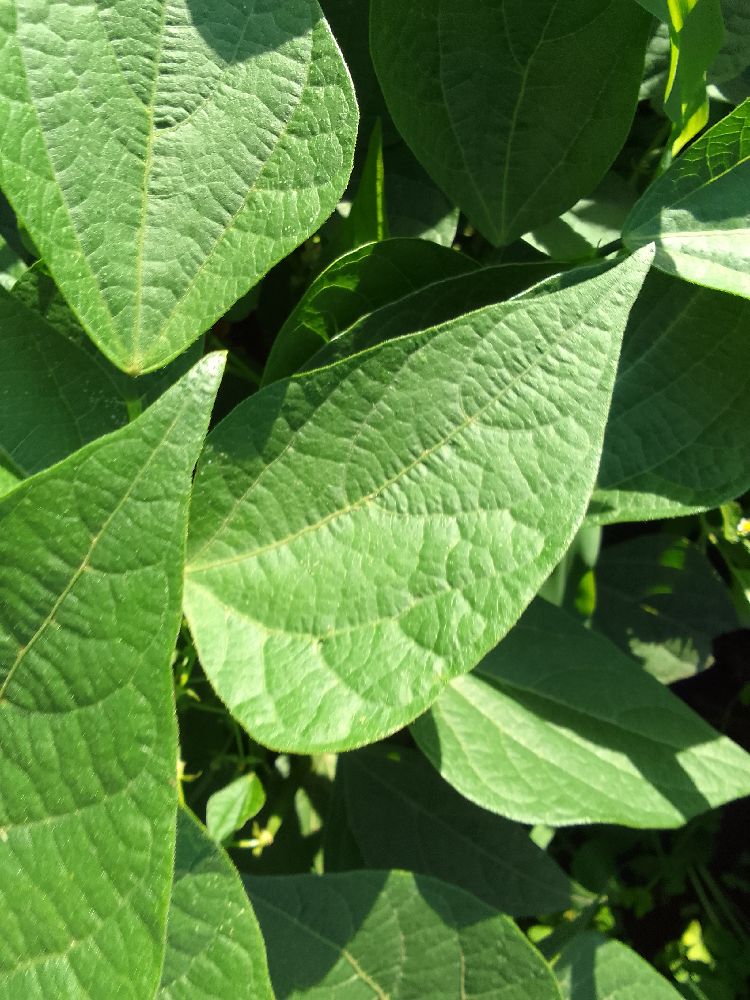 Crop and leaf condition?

common bean, healthy
